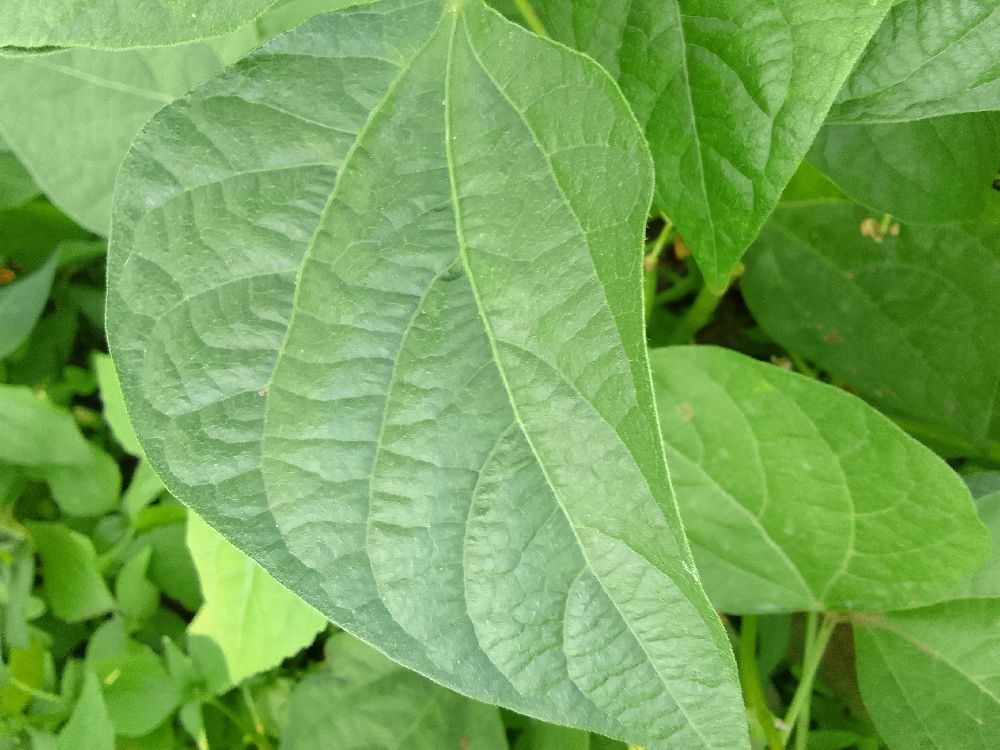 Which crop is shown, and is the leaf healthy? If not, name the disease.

common bean, healthy
